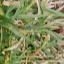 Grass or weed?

grass
